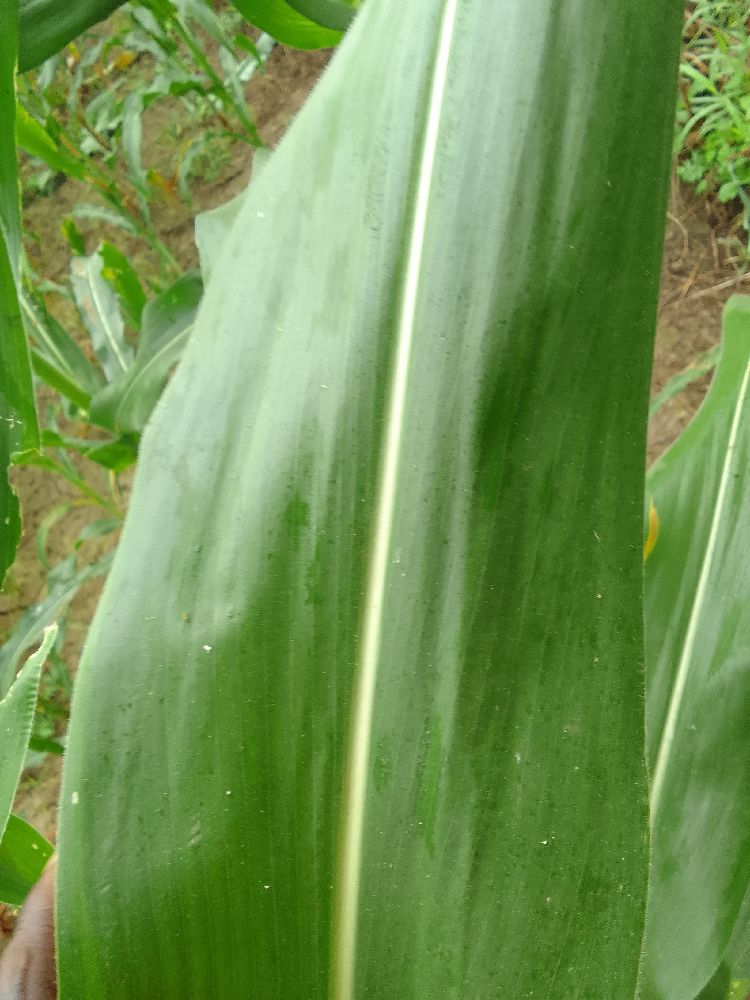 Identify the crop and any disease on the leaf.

maize, healthy
